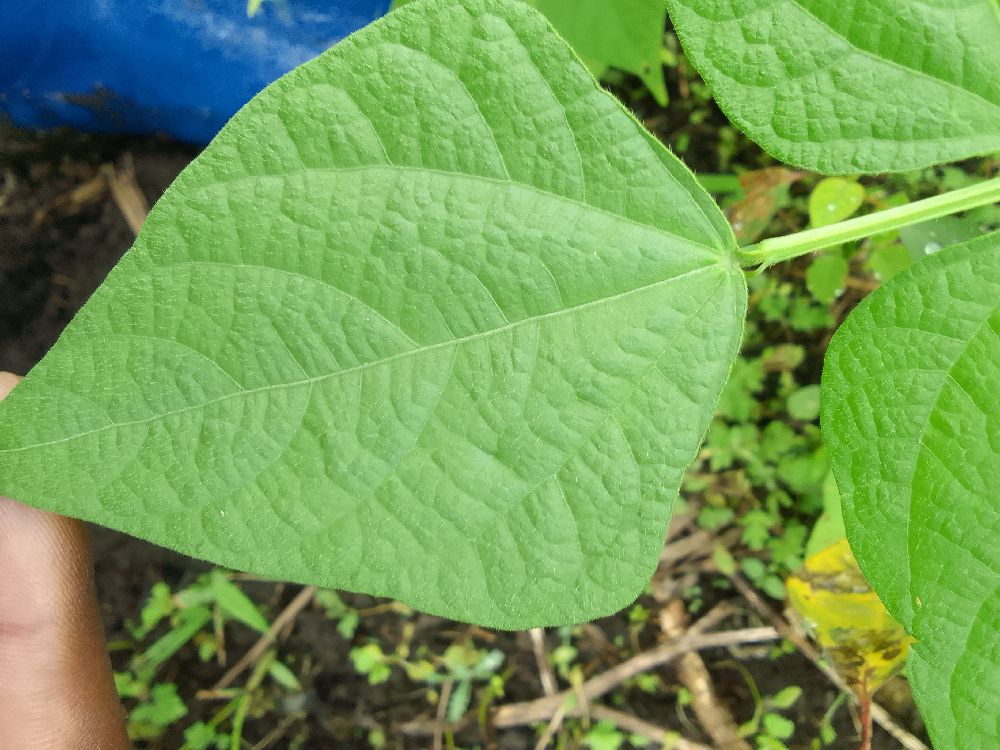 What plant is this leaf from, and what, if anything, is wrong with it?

common bean, healthy
